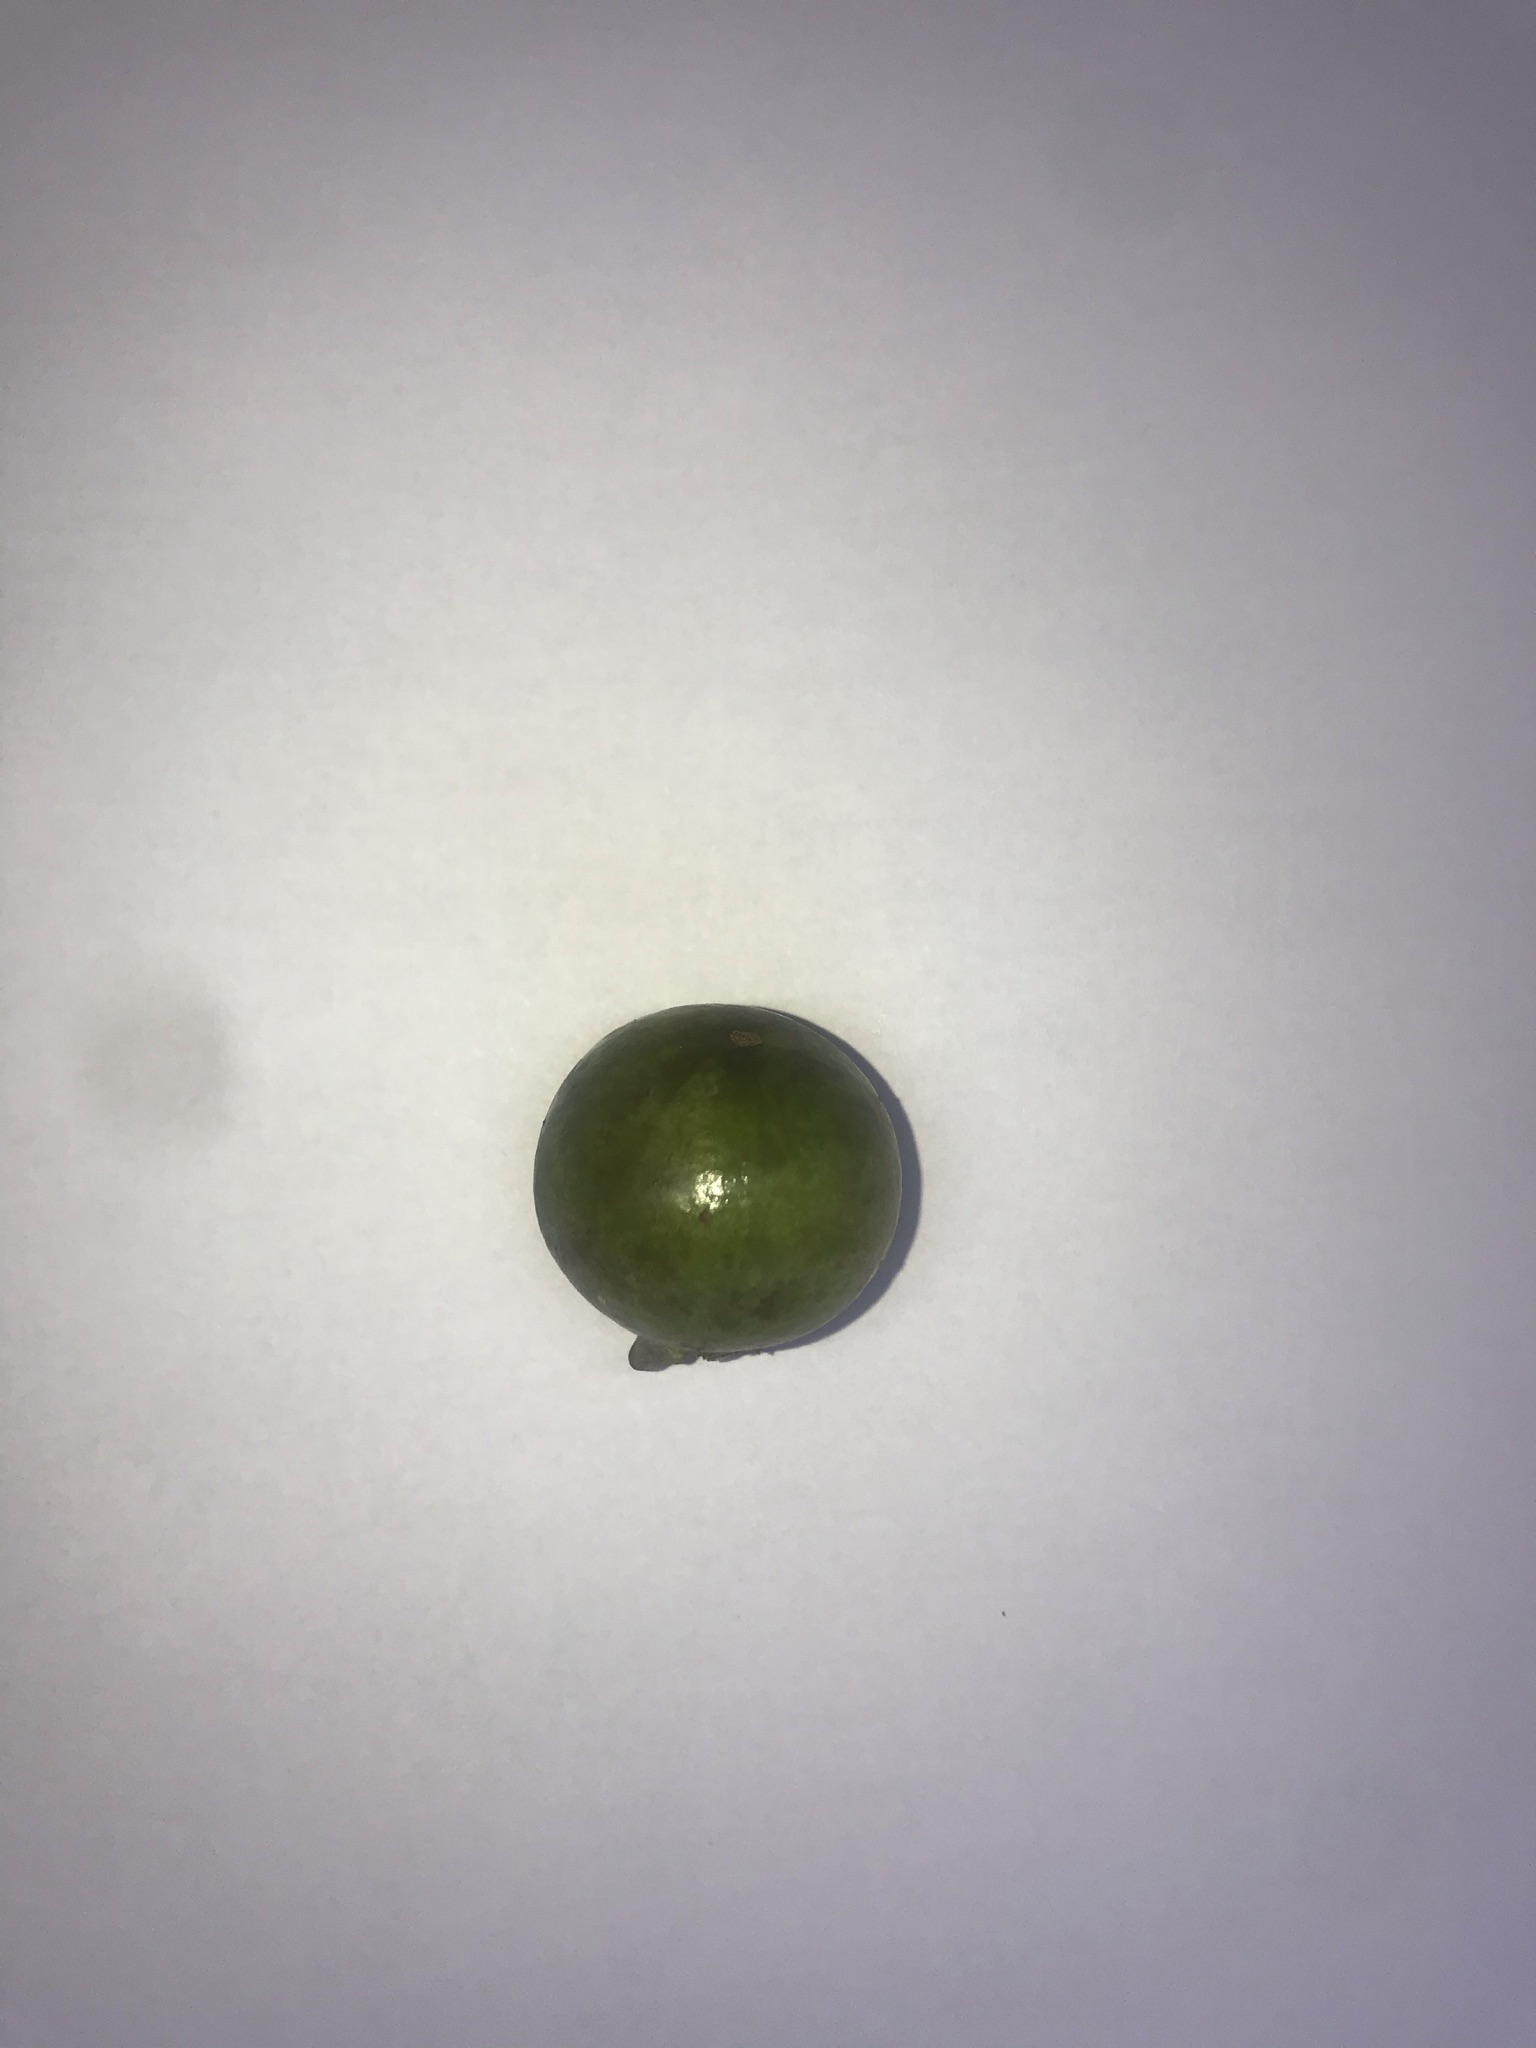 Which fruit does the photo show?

gabiroba
